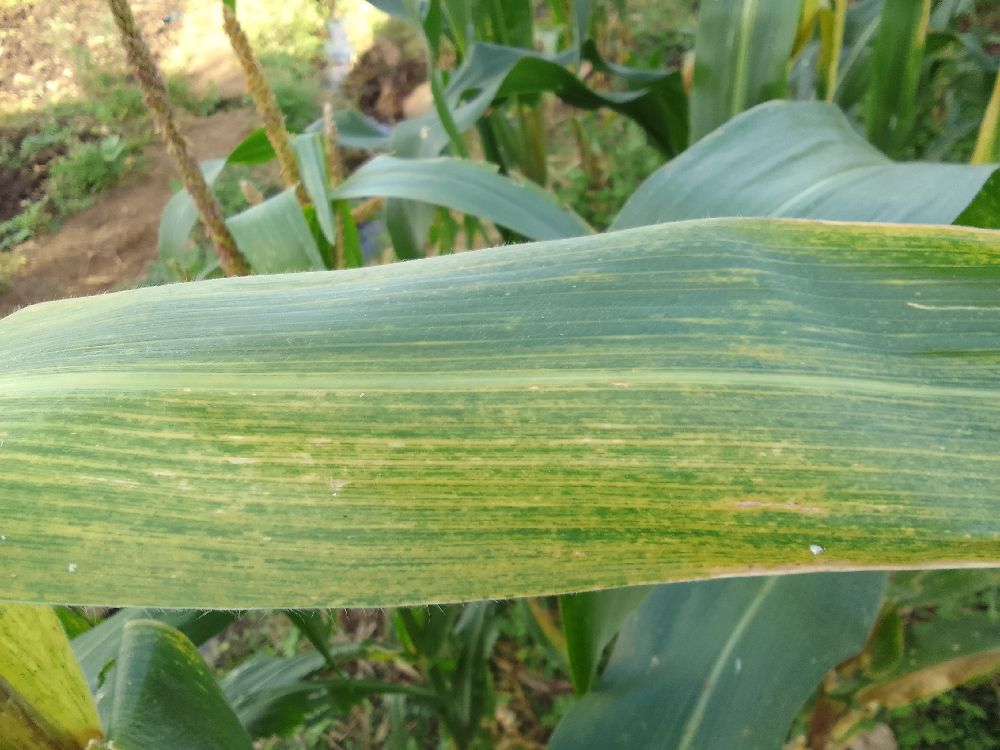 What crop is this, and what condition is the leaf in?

maize, maize lethal necrosis
